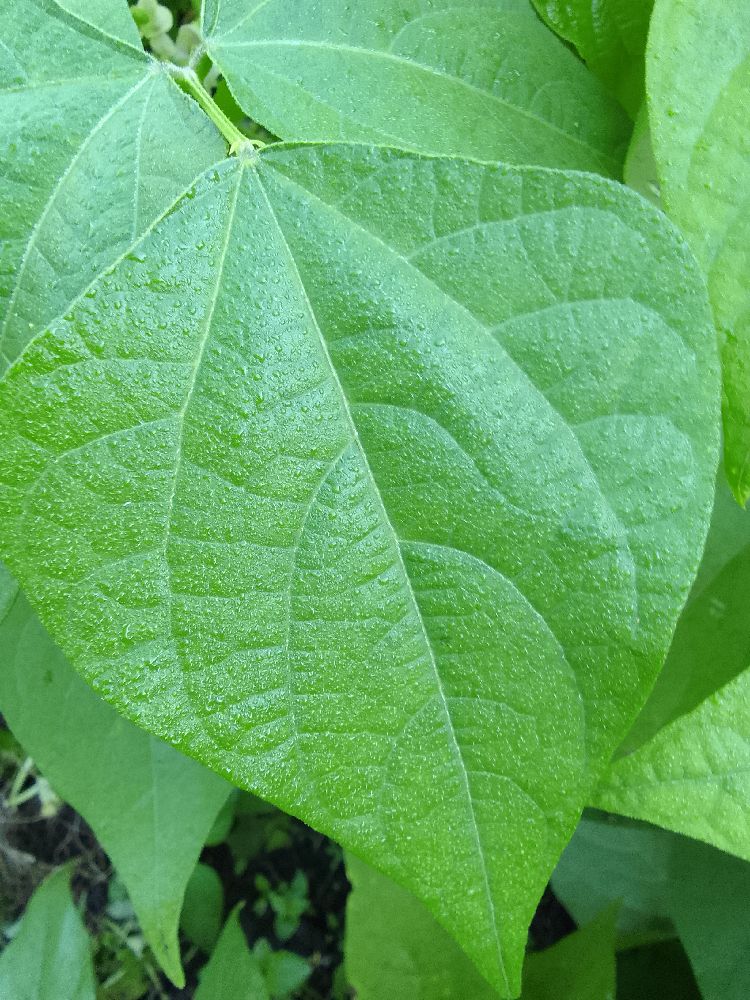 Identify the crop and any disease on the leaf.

common bean, healthy
